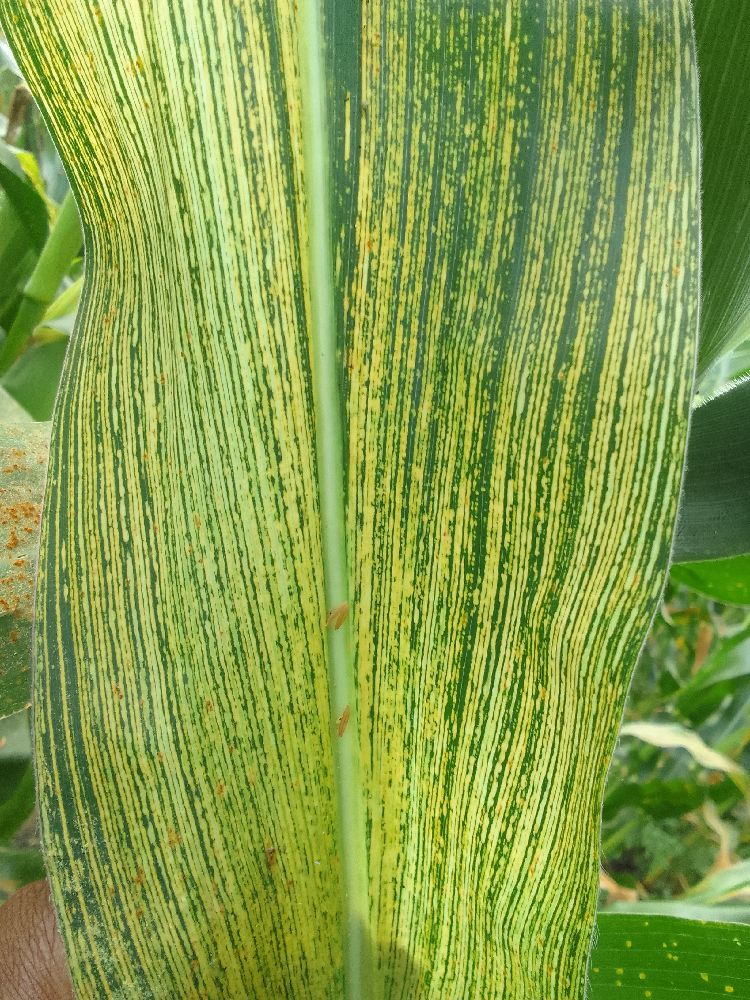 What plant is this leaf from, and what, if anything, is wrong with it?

maize, maize streak virus
